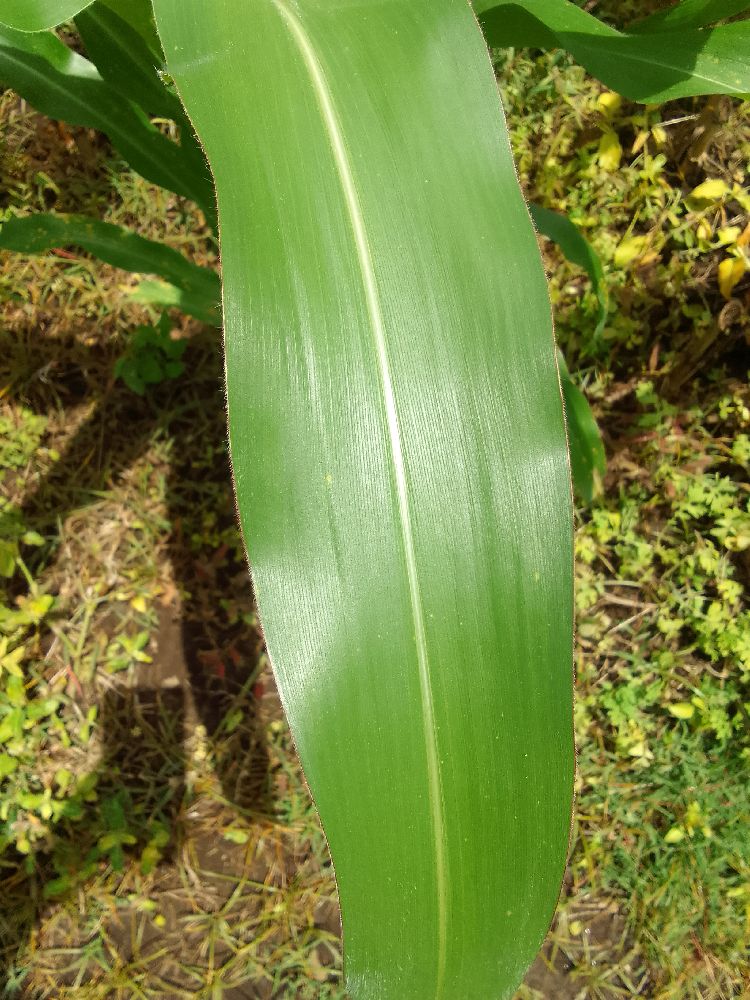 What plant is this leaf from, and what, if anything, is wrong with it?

maize, healthy
